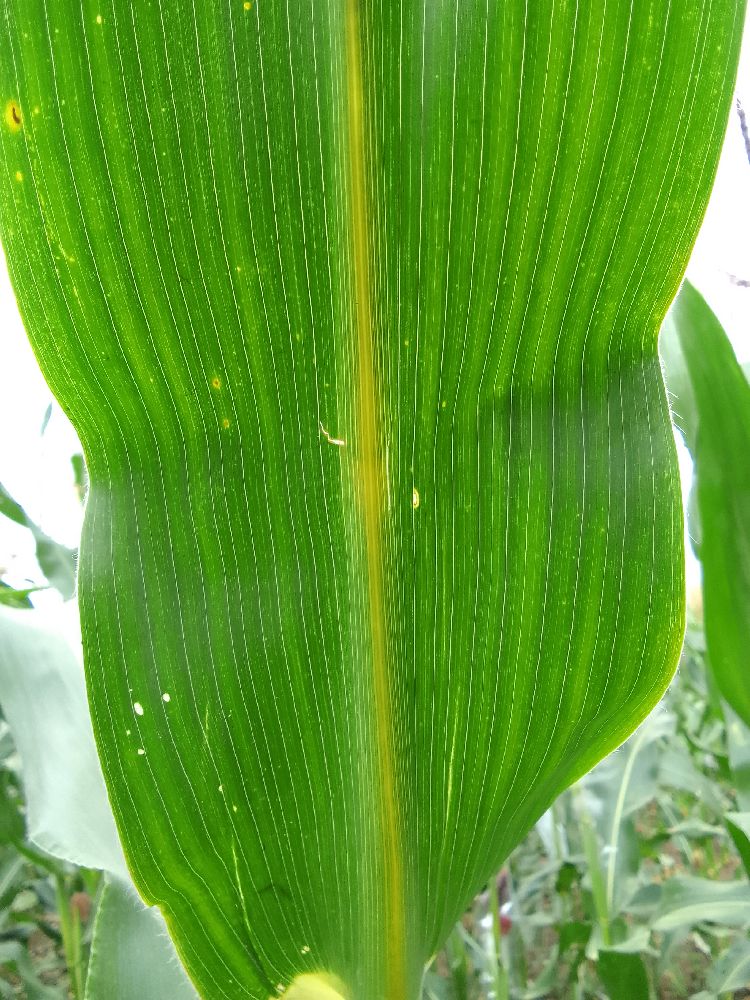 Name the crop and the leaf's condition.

maize, healthy
